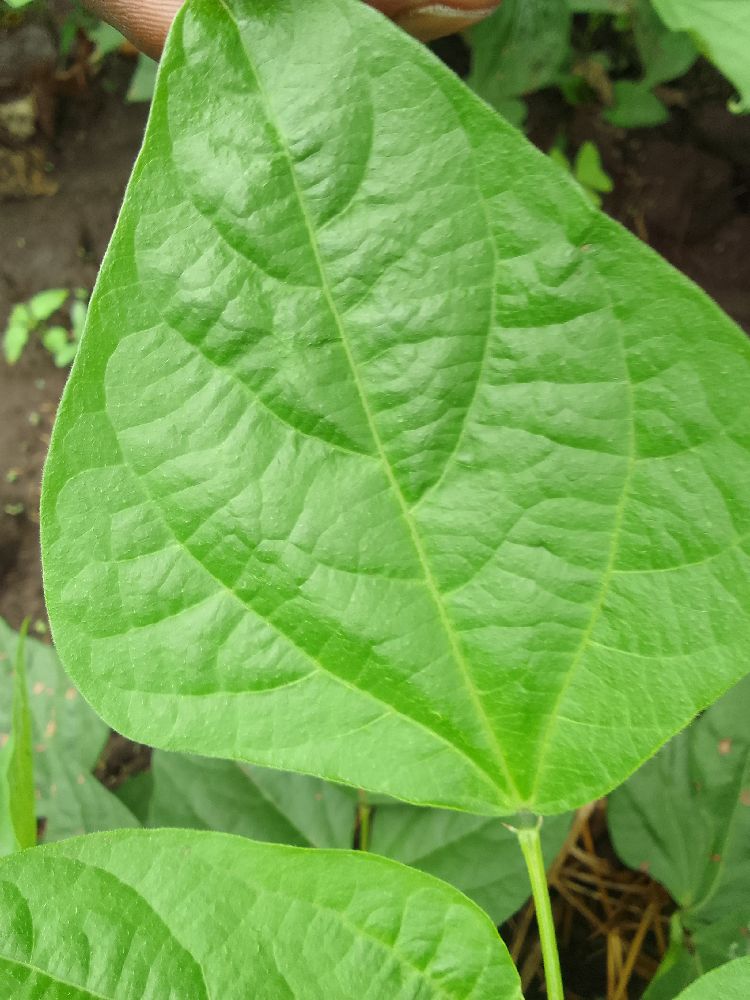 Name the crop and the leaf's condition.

common bean, healthy
